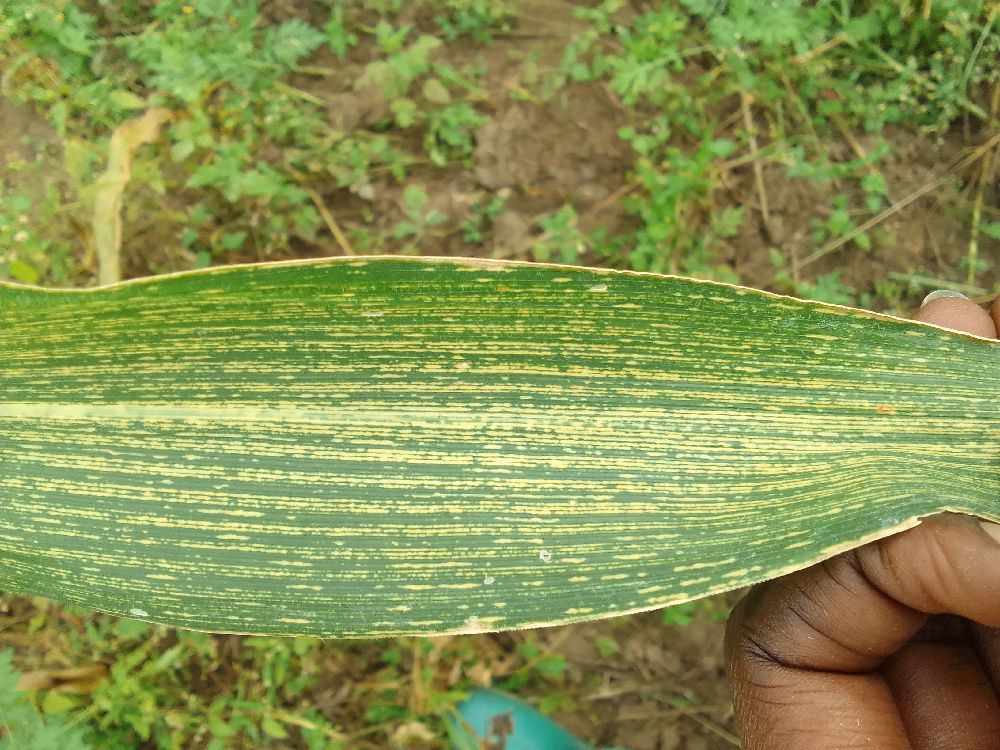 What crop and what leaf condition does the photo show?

maize, maize streak virus
